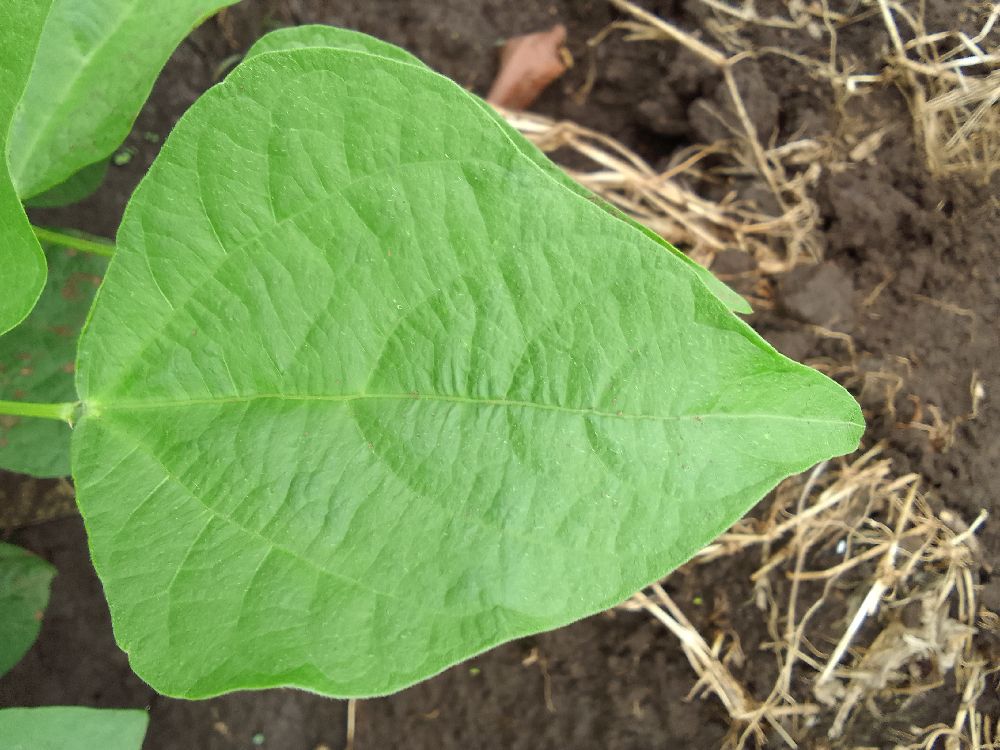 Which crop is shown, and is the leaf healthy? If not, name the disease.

common bean, healthy
